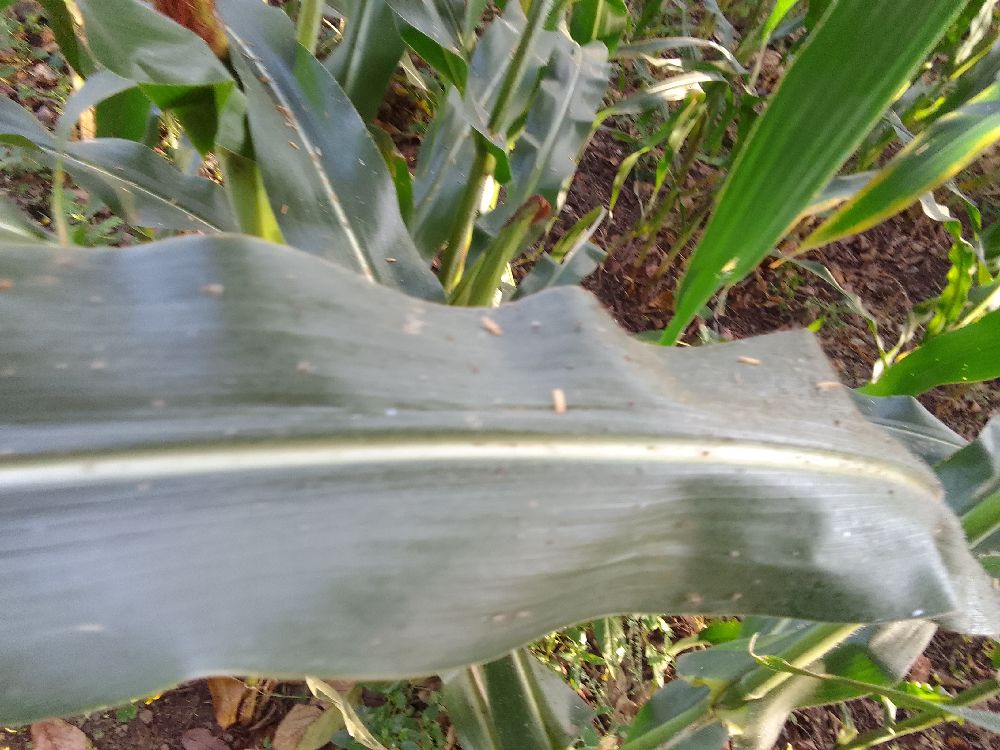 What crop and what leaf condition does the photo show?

maize, healthy
